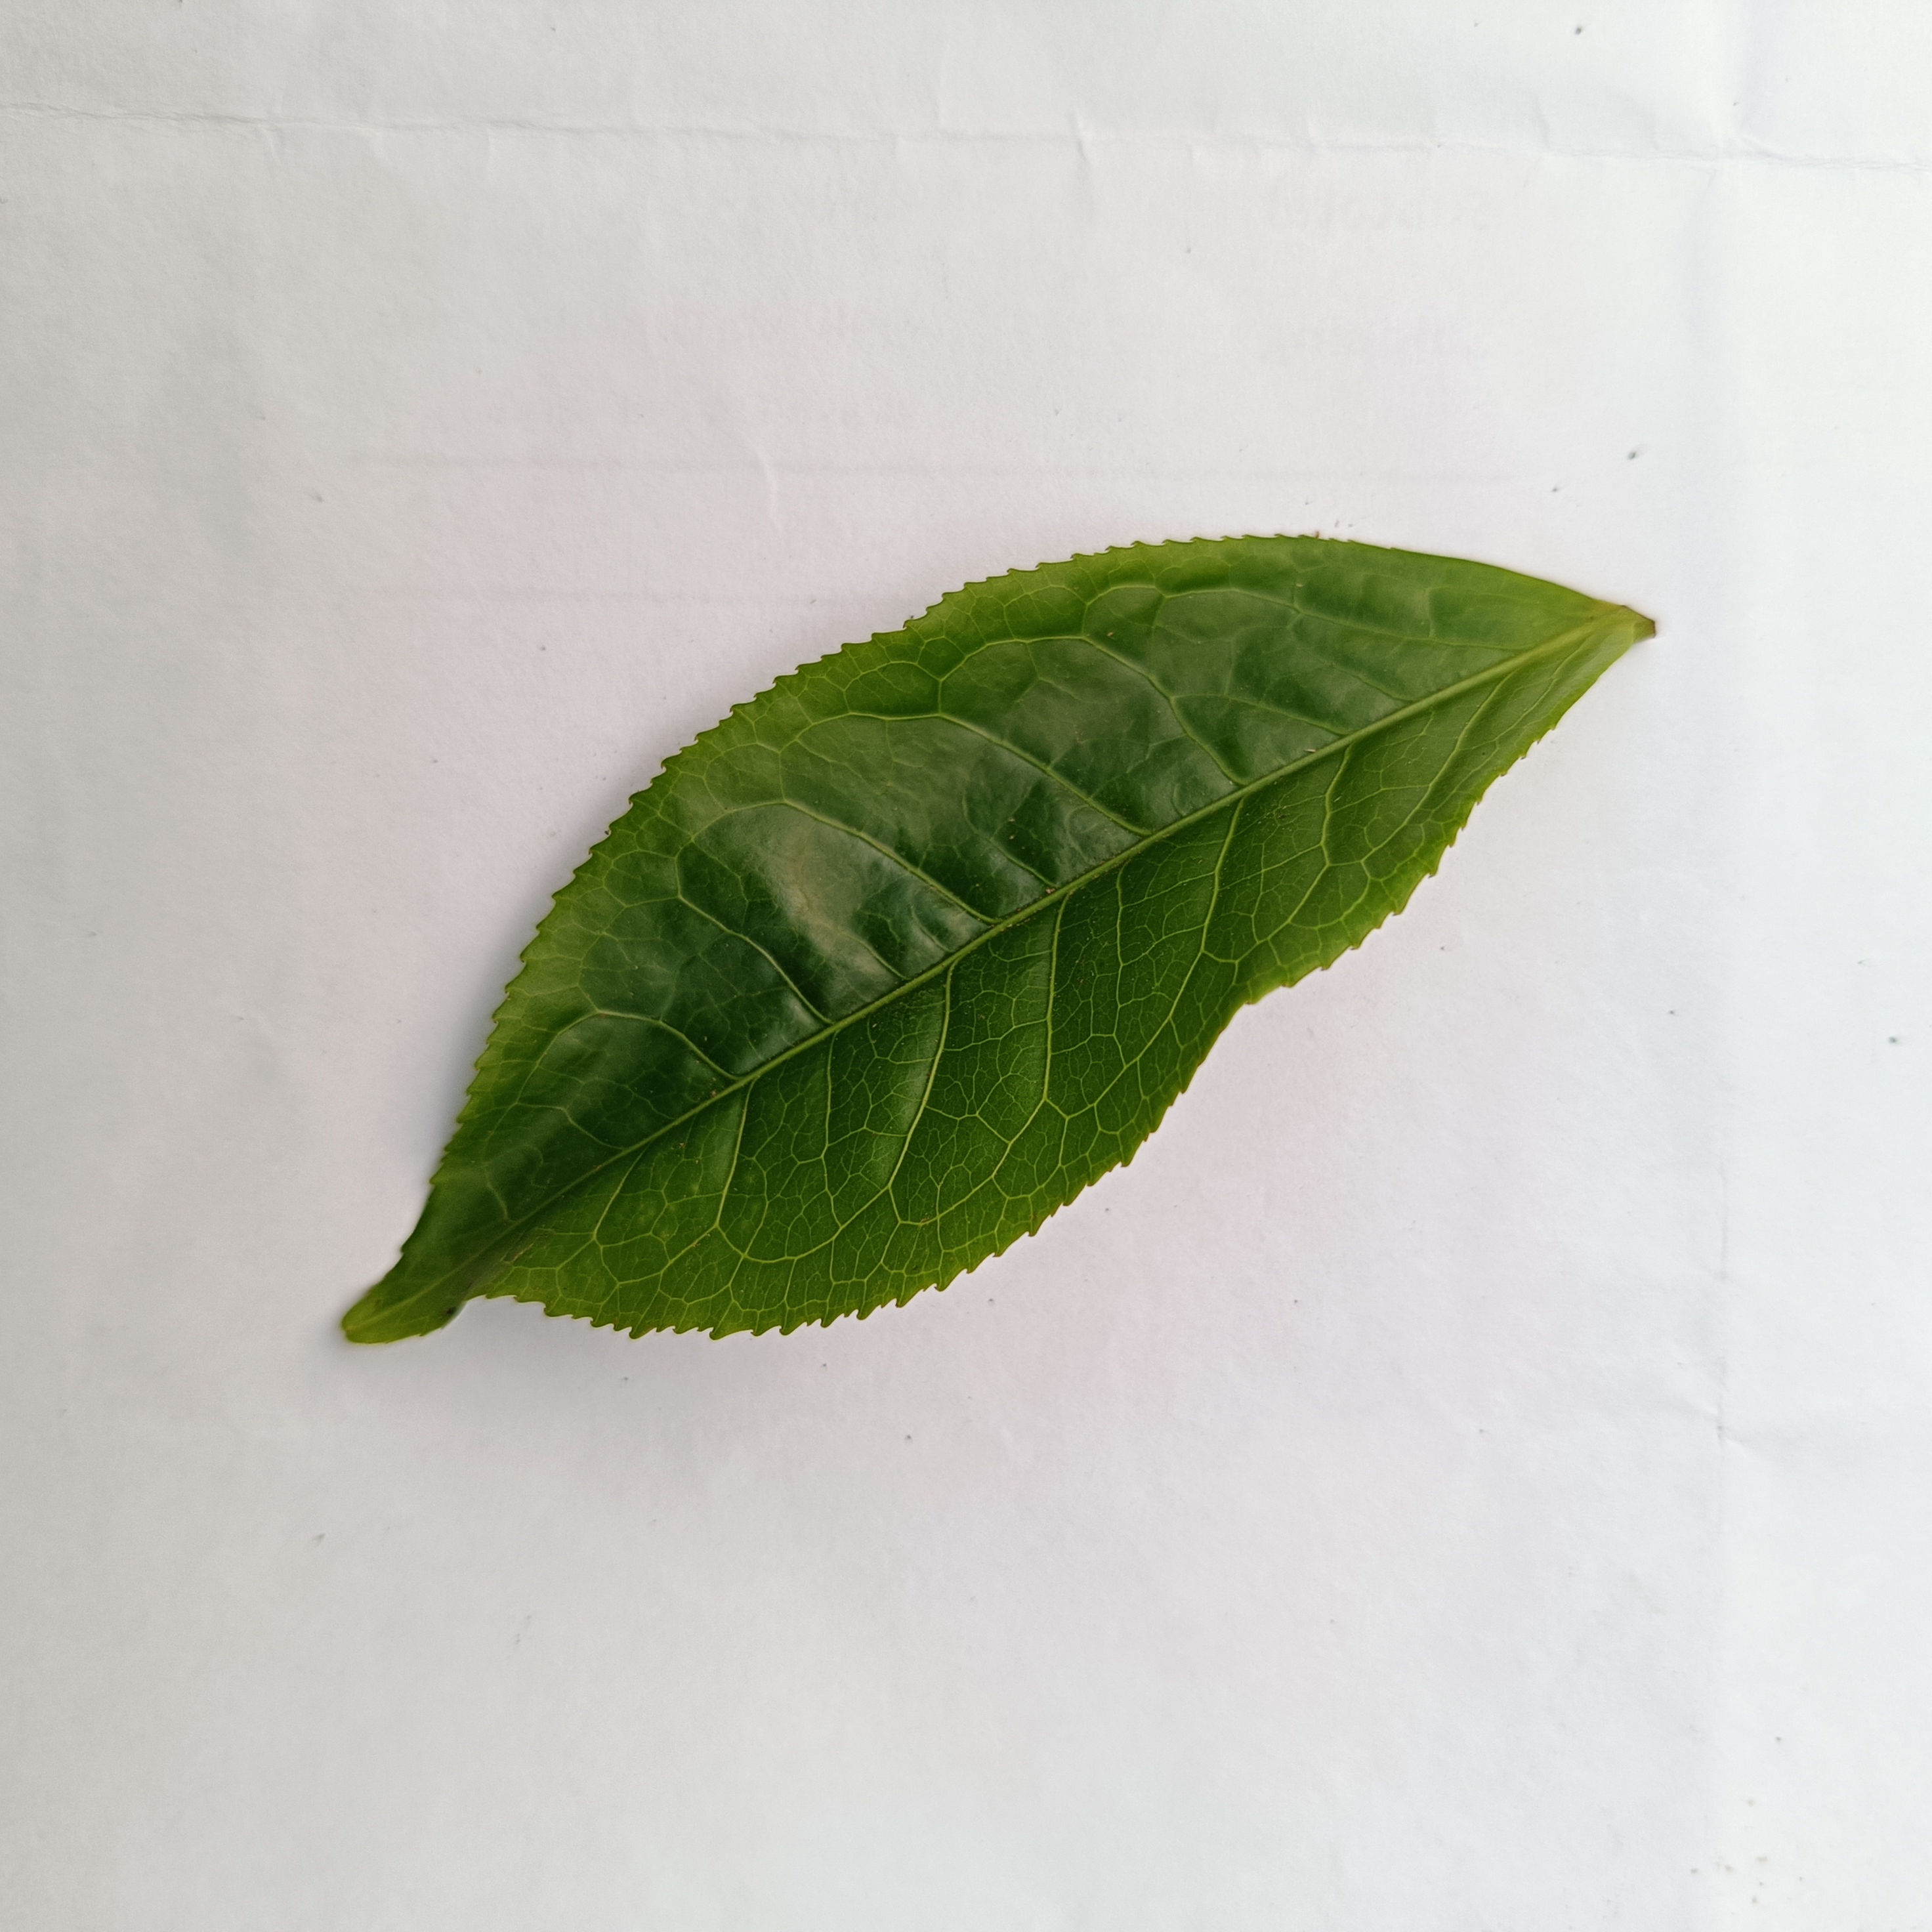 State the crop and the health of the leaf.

tea, healthy
